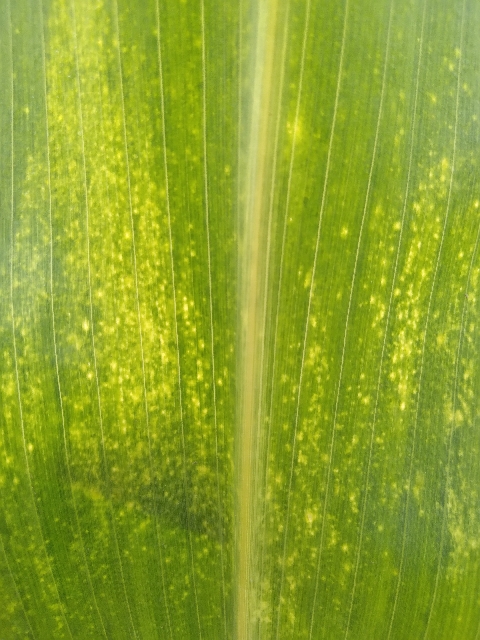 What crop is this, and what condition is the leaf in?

maize, maize lethal necrosis
